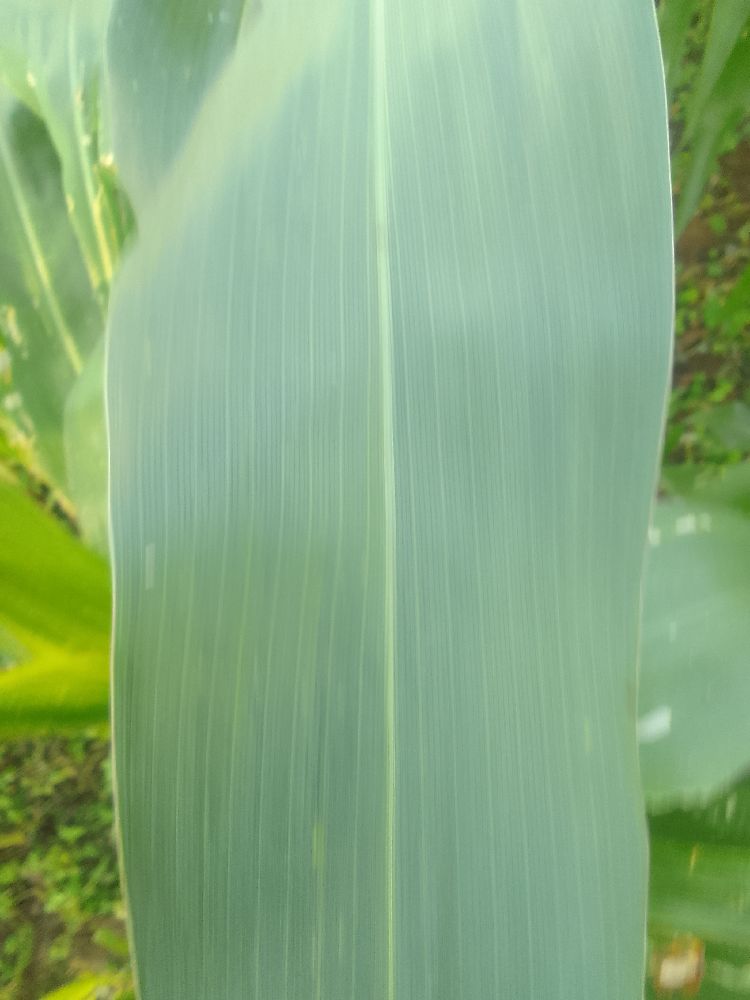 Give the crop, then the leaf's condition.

maize, healthy
